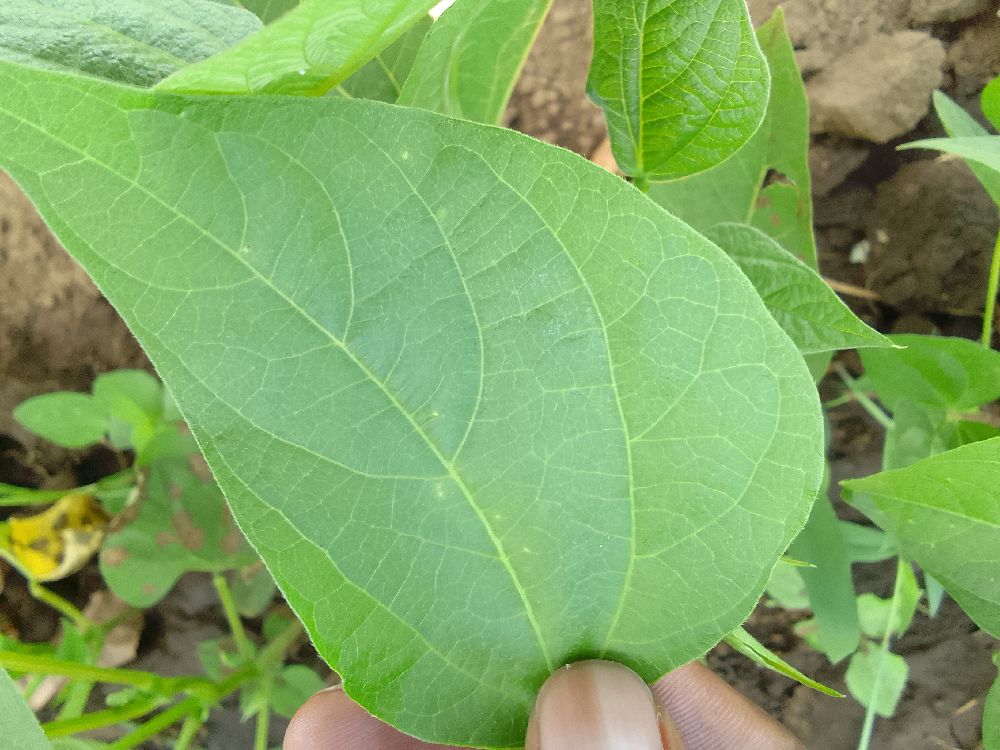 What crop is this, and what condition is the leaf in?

common bean, healthy
